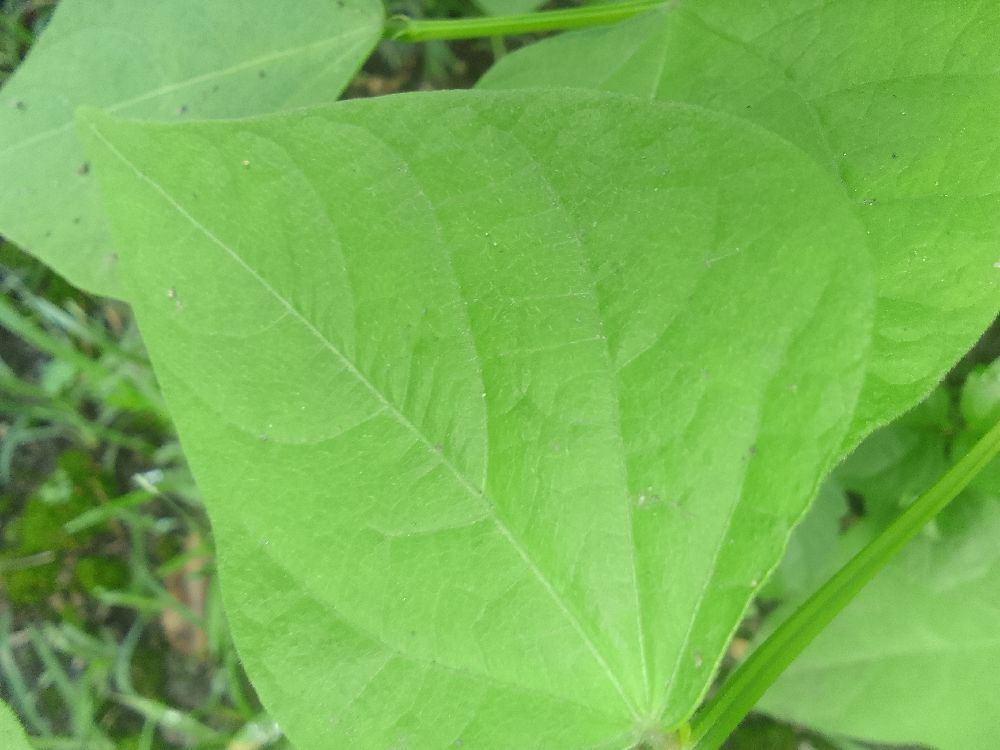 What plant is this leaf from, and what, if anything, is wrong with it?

common bean, healthy
